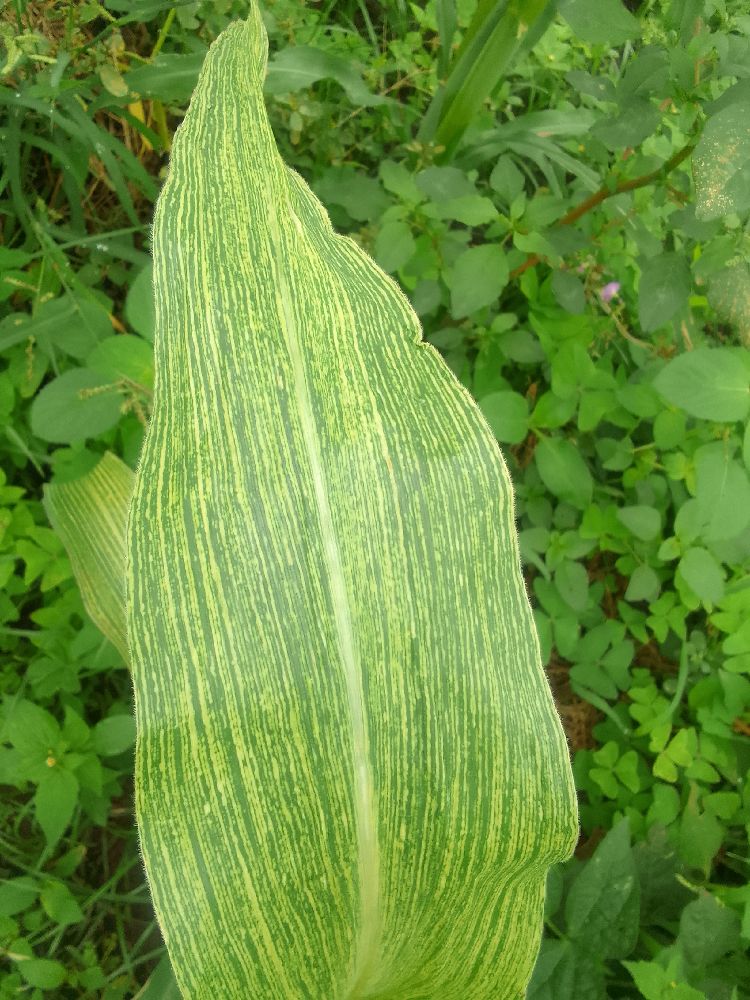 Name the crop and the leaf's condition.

maize, maize lethal necrosis
